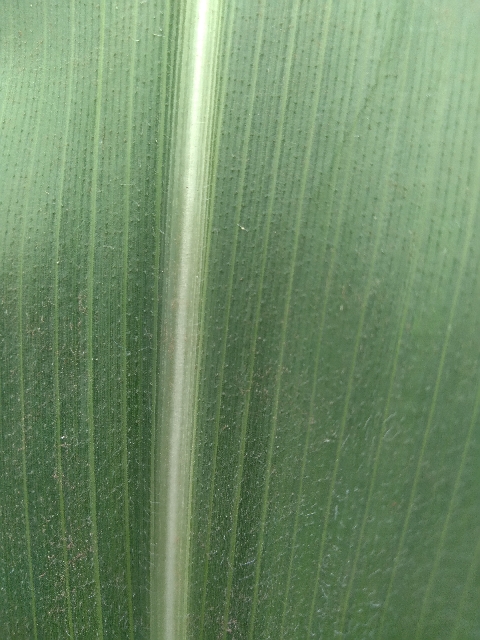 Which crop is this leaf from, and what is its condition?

maize, healthy
